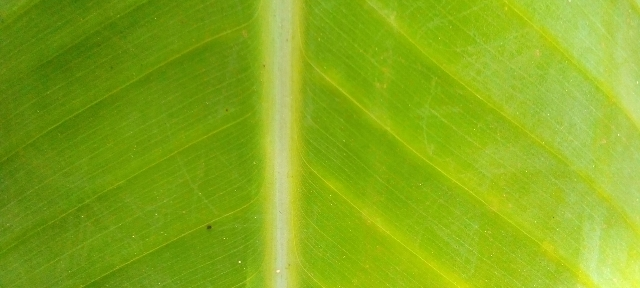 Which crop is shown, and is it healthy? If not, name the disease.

banana, healthy
